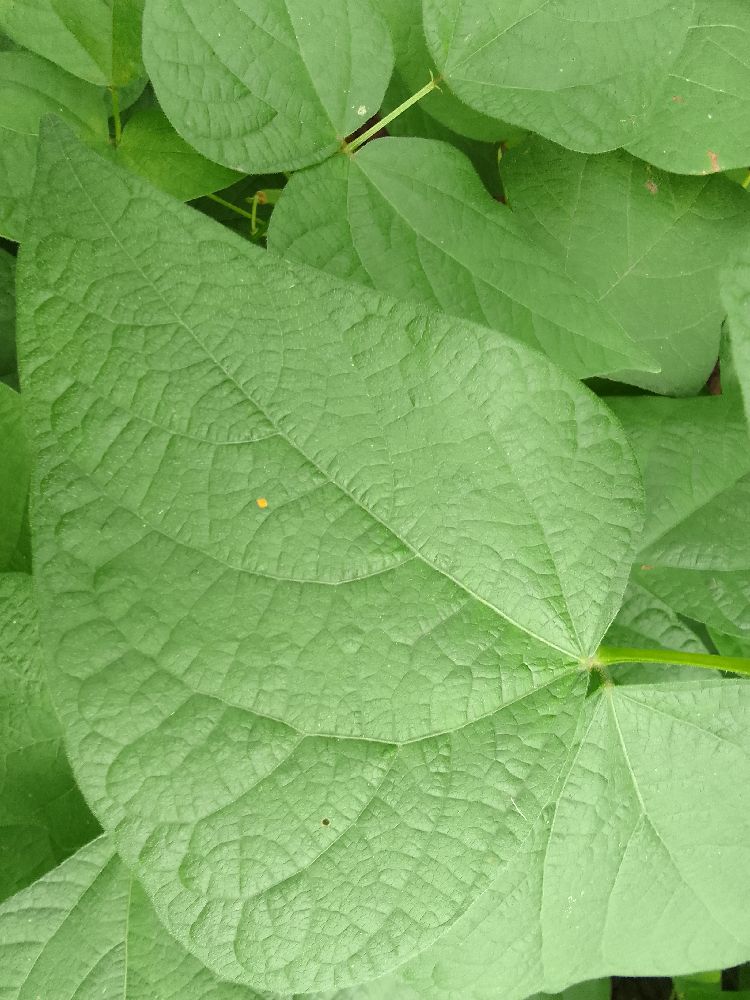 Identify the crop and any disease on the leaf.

common bean, healthy
